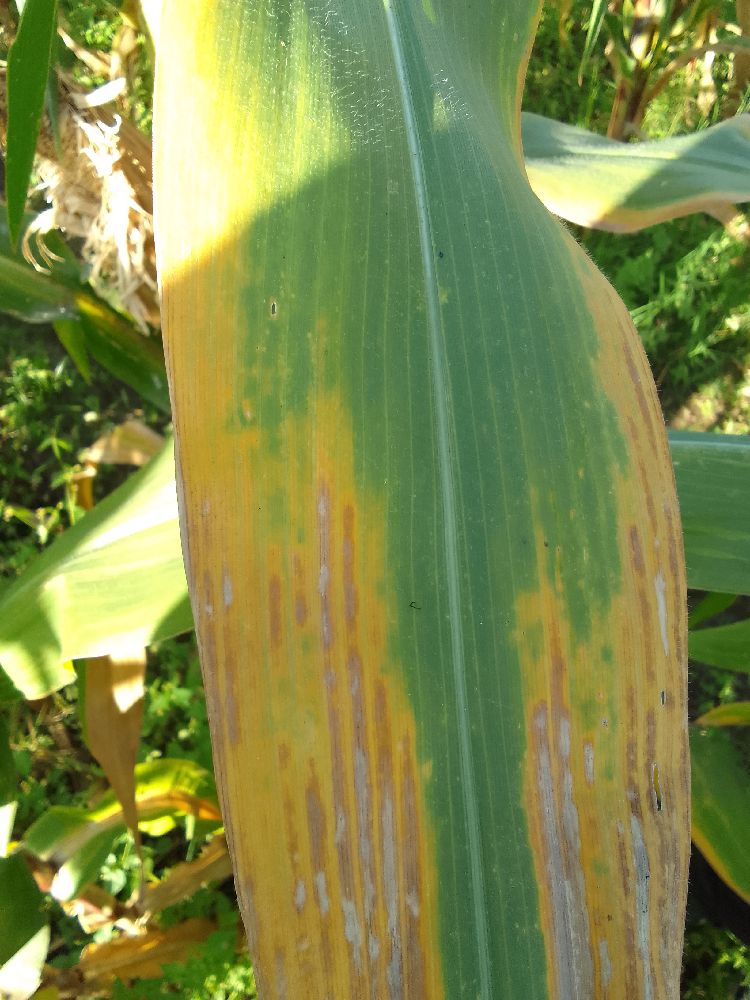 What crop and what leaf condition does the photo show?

maize, maize lethal necrosis
